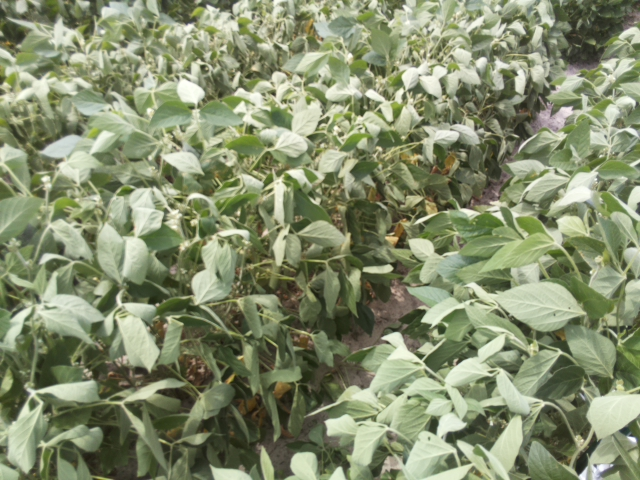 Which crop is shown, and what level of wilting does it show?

soybean, moderate turgor loss in upper canopy
